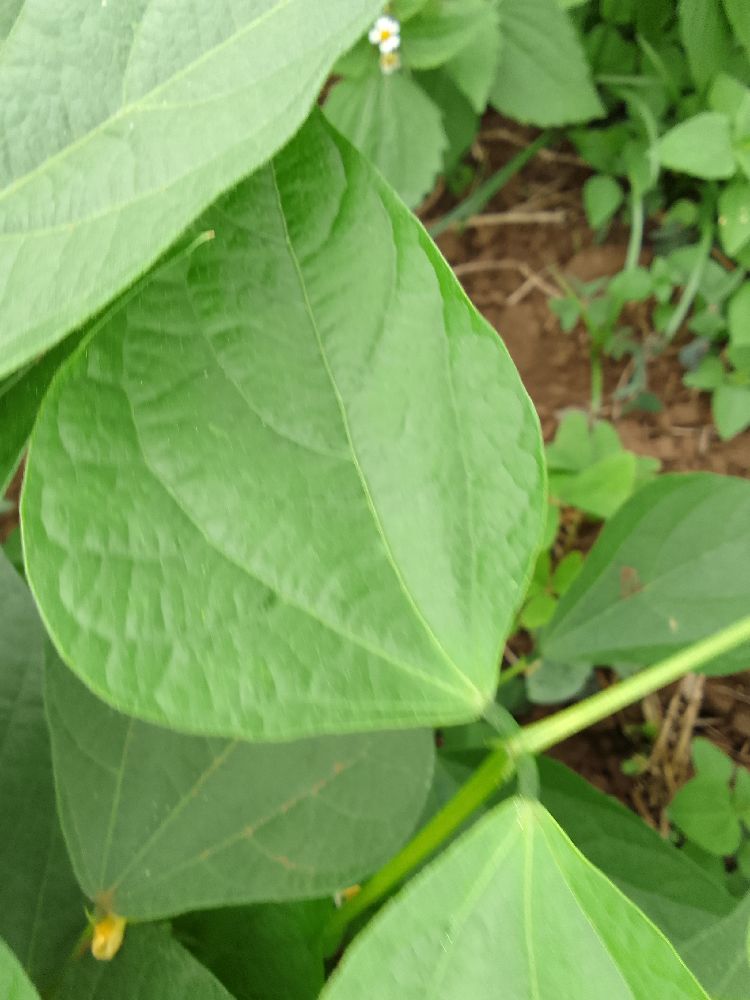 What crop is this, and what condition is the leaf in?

common bean, healthy
